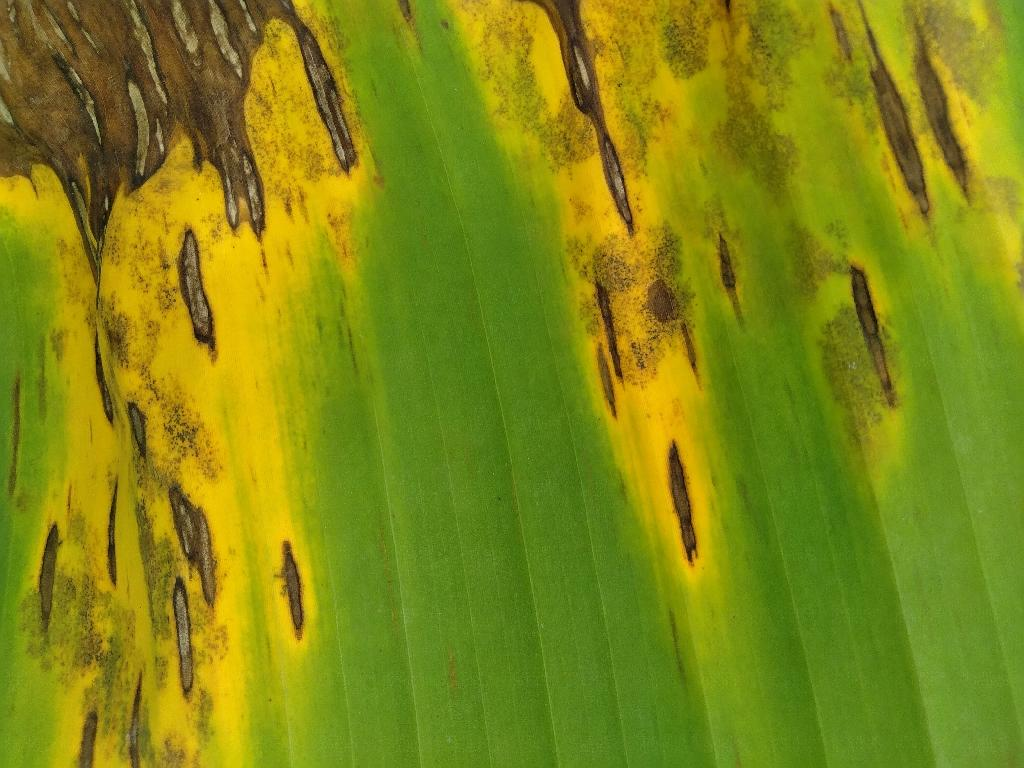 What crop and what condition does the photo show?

banana, black sigatoka
